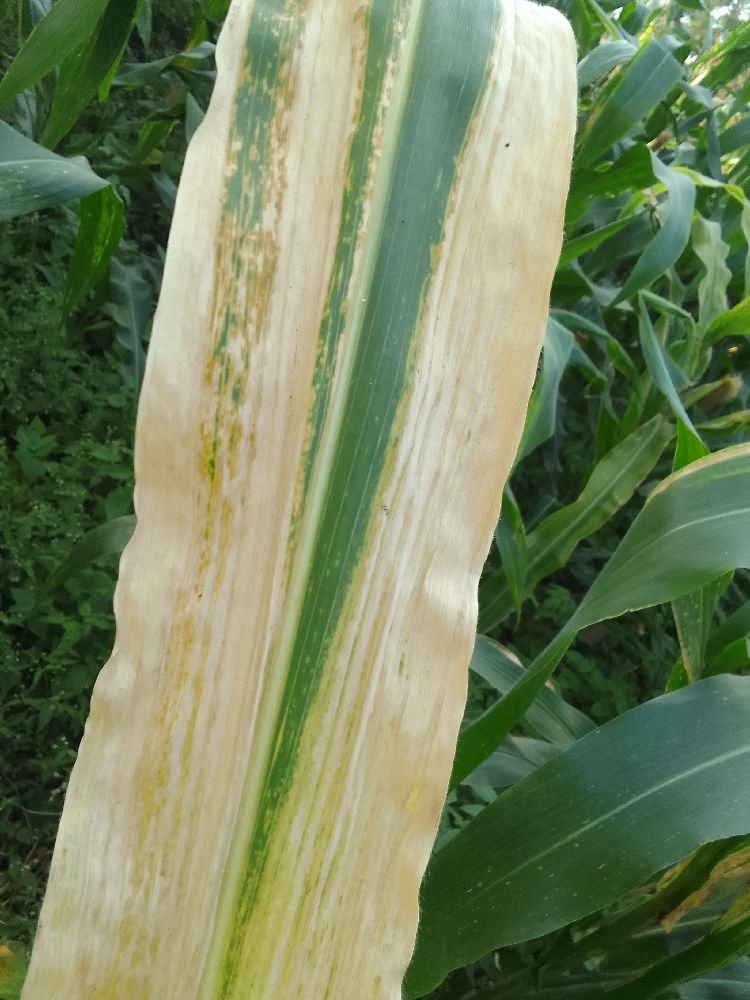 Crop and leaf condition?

maize, maize lethal necrosis
